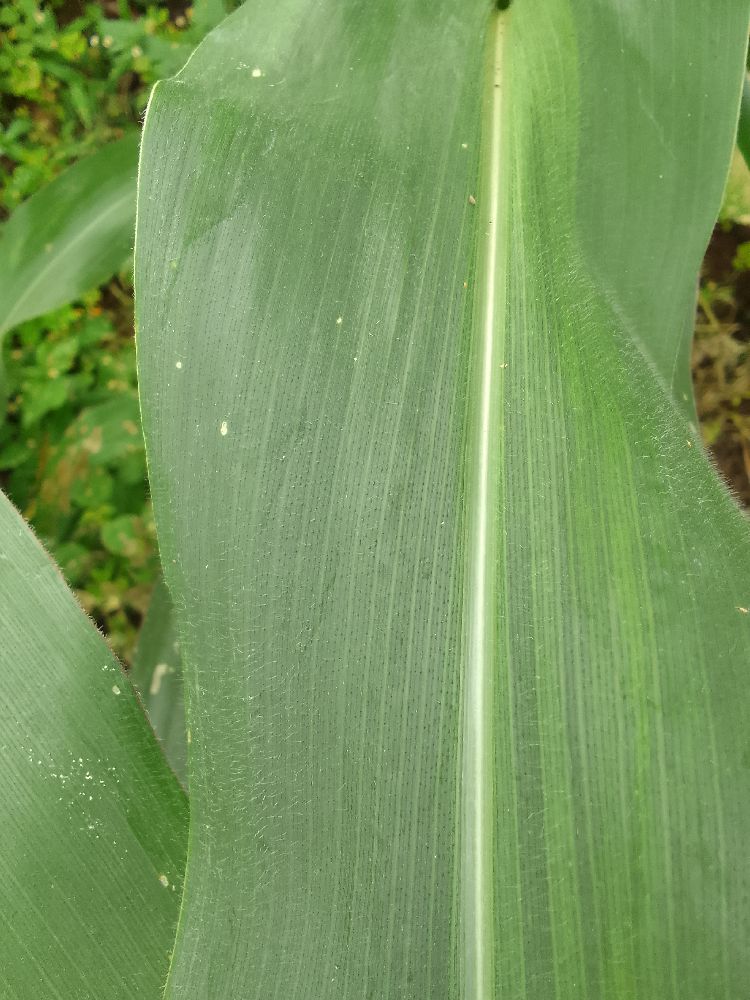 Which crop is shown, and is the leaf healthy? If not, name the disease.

maize, healthy
